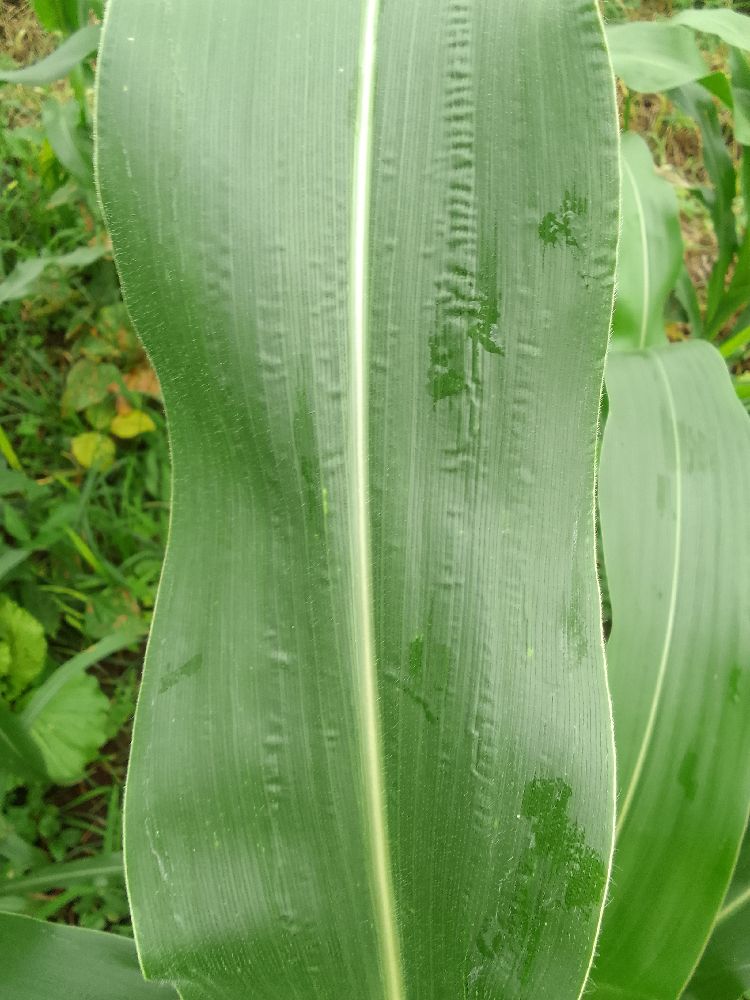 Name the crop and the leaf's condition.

maize, healthy
